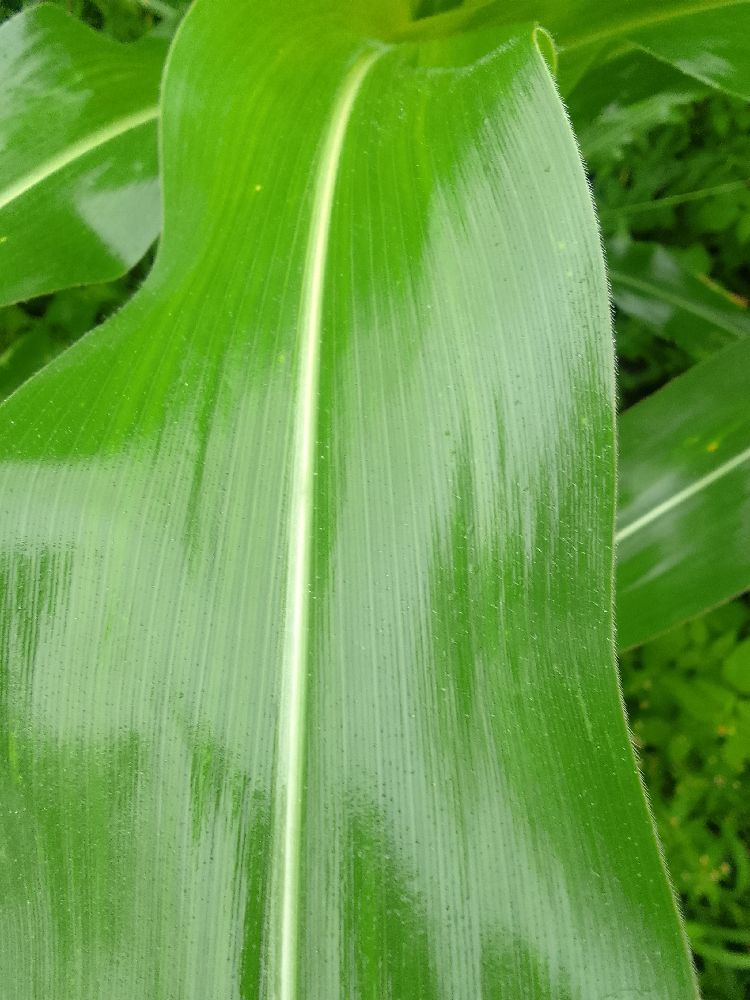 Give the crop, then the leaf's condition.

maize, healthy
